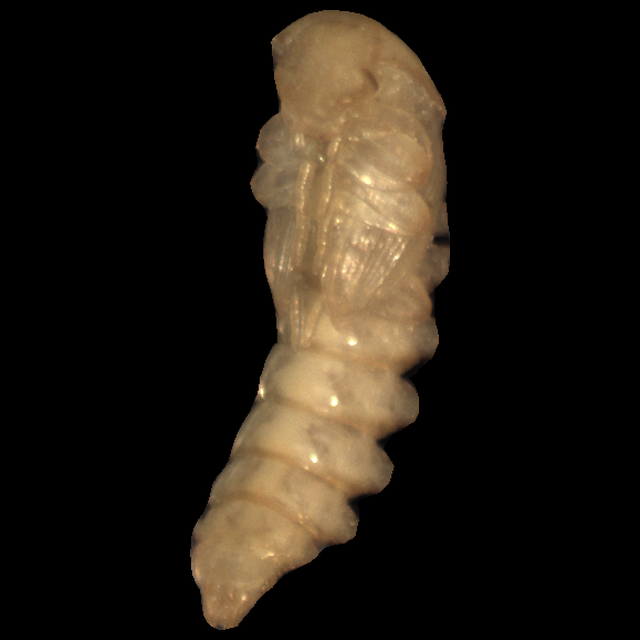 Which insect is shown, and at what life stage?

mealworm pupa
